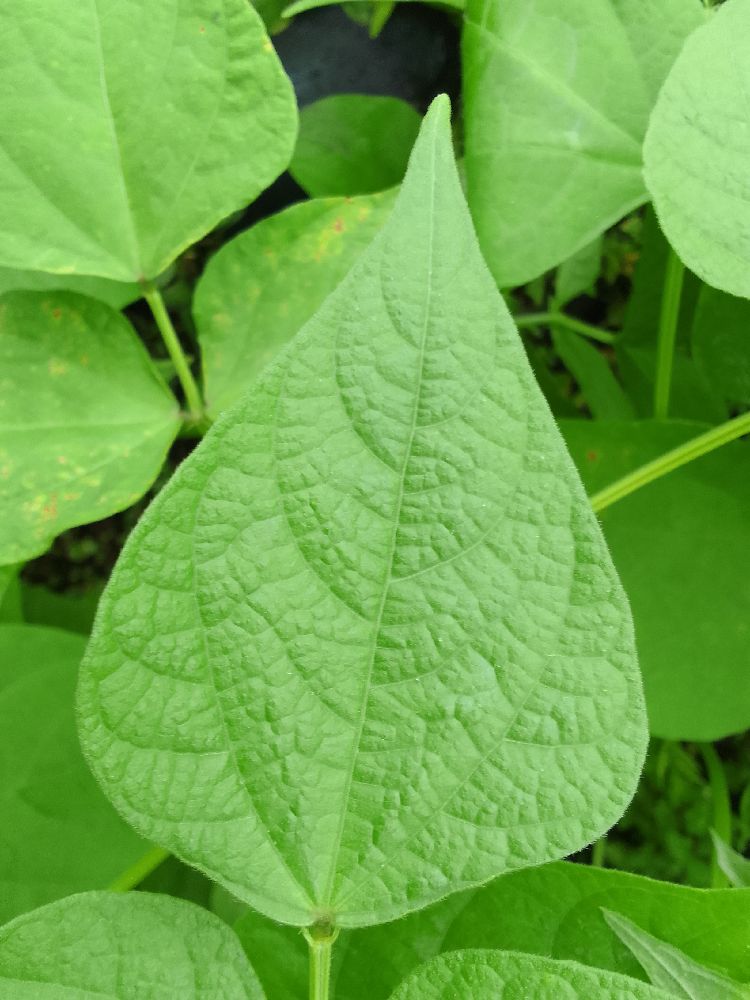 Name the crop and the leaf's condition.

common bean, healthy
